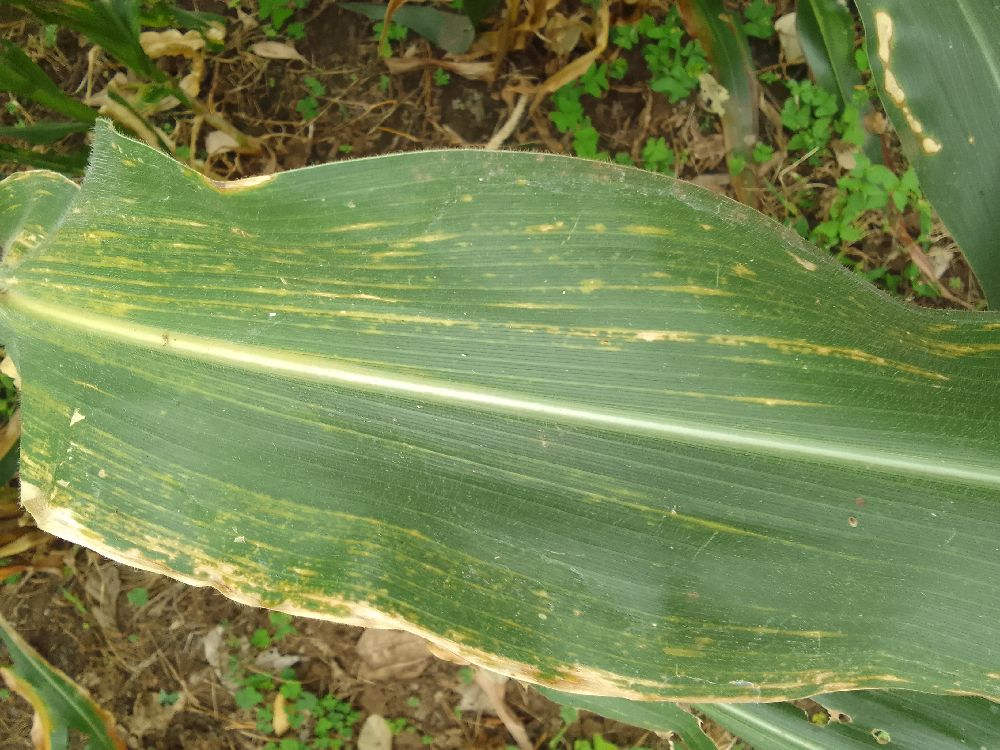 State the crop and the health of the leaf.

maize, maize streak virus
